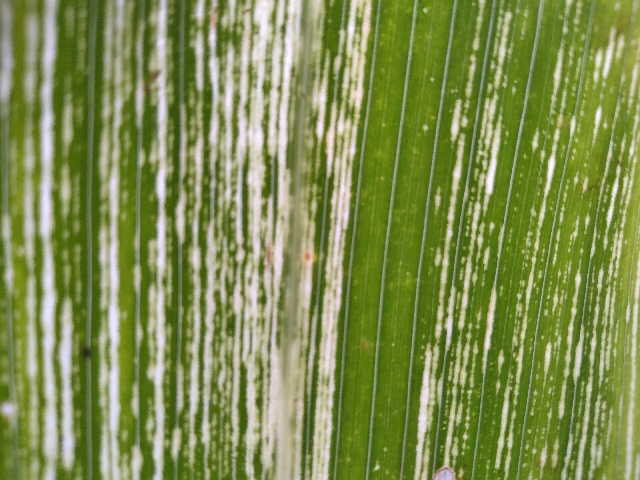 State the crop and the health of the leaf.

maize, maize streak virus
